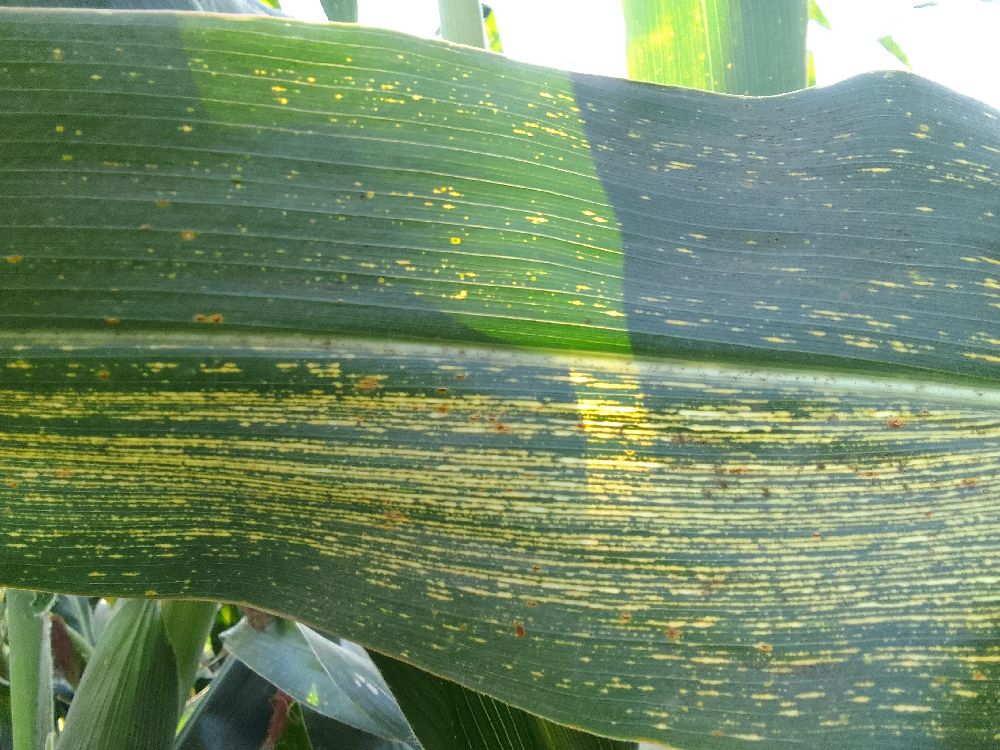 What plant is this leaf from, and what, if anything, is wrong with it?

maize, maize streak virus
